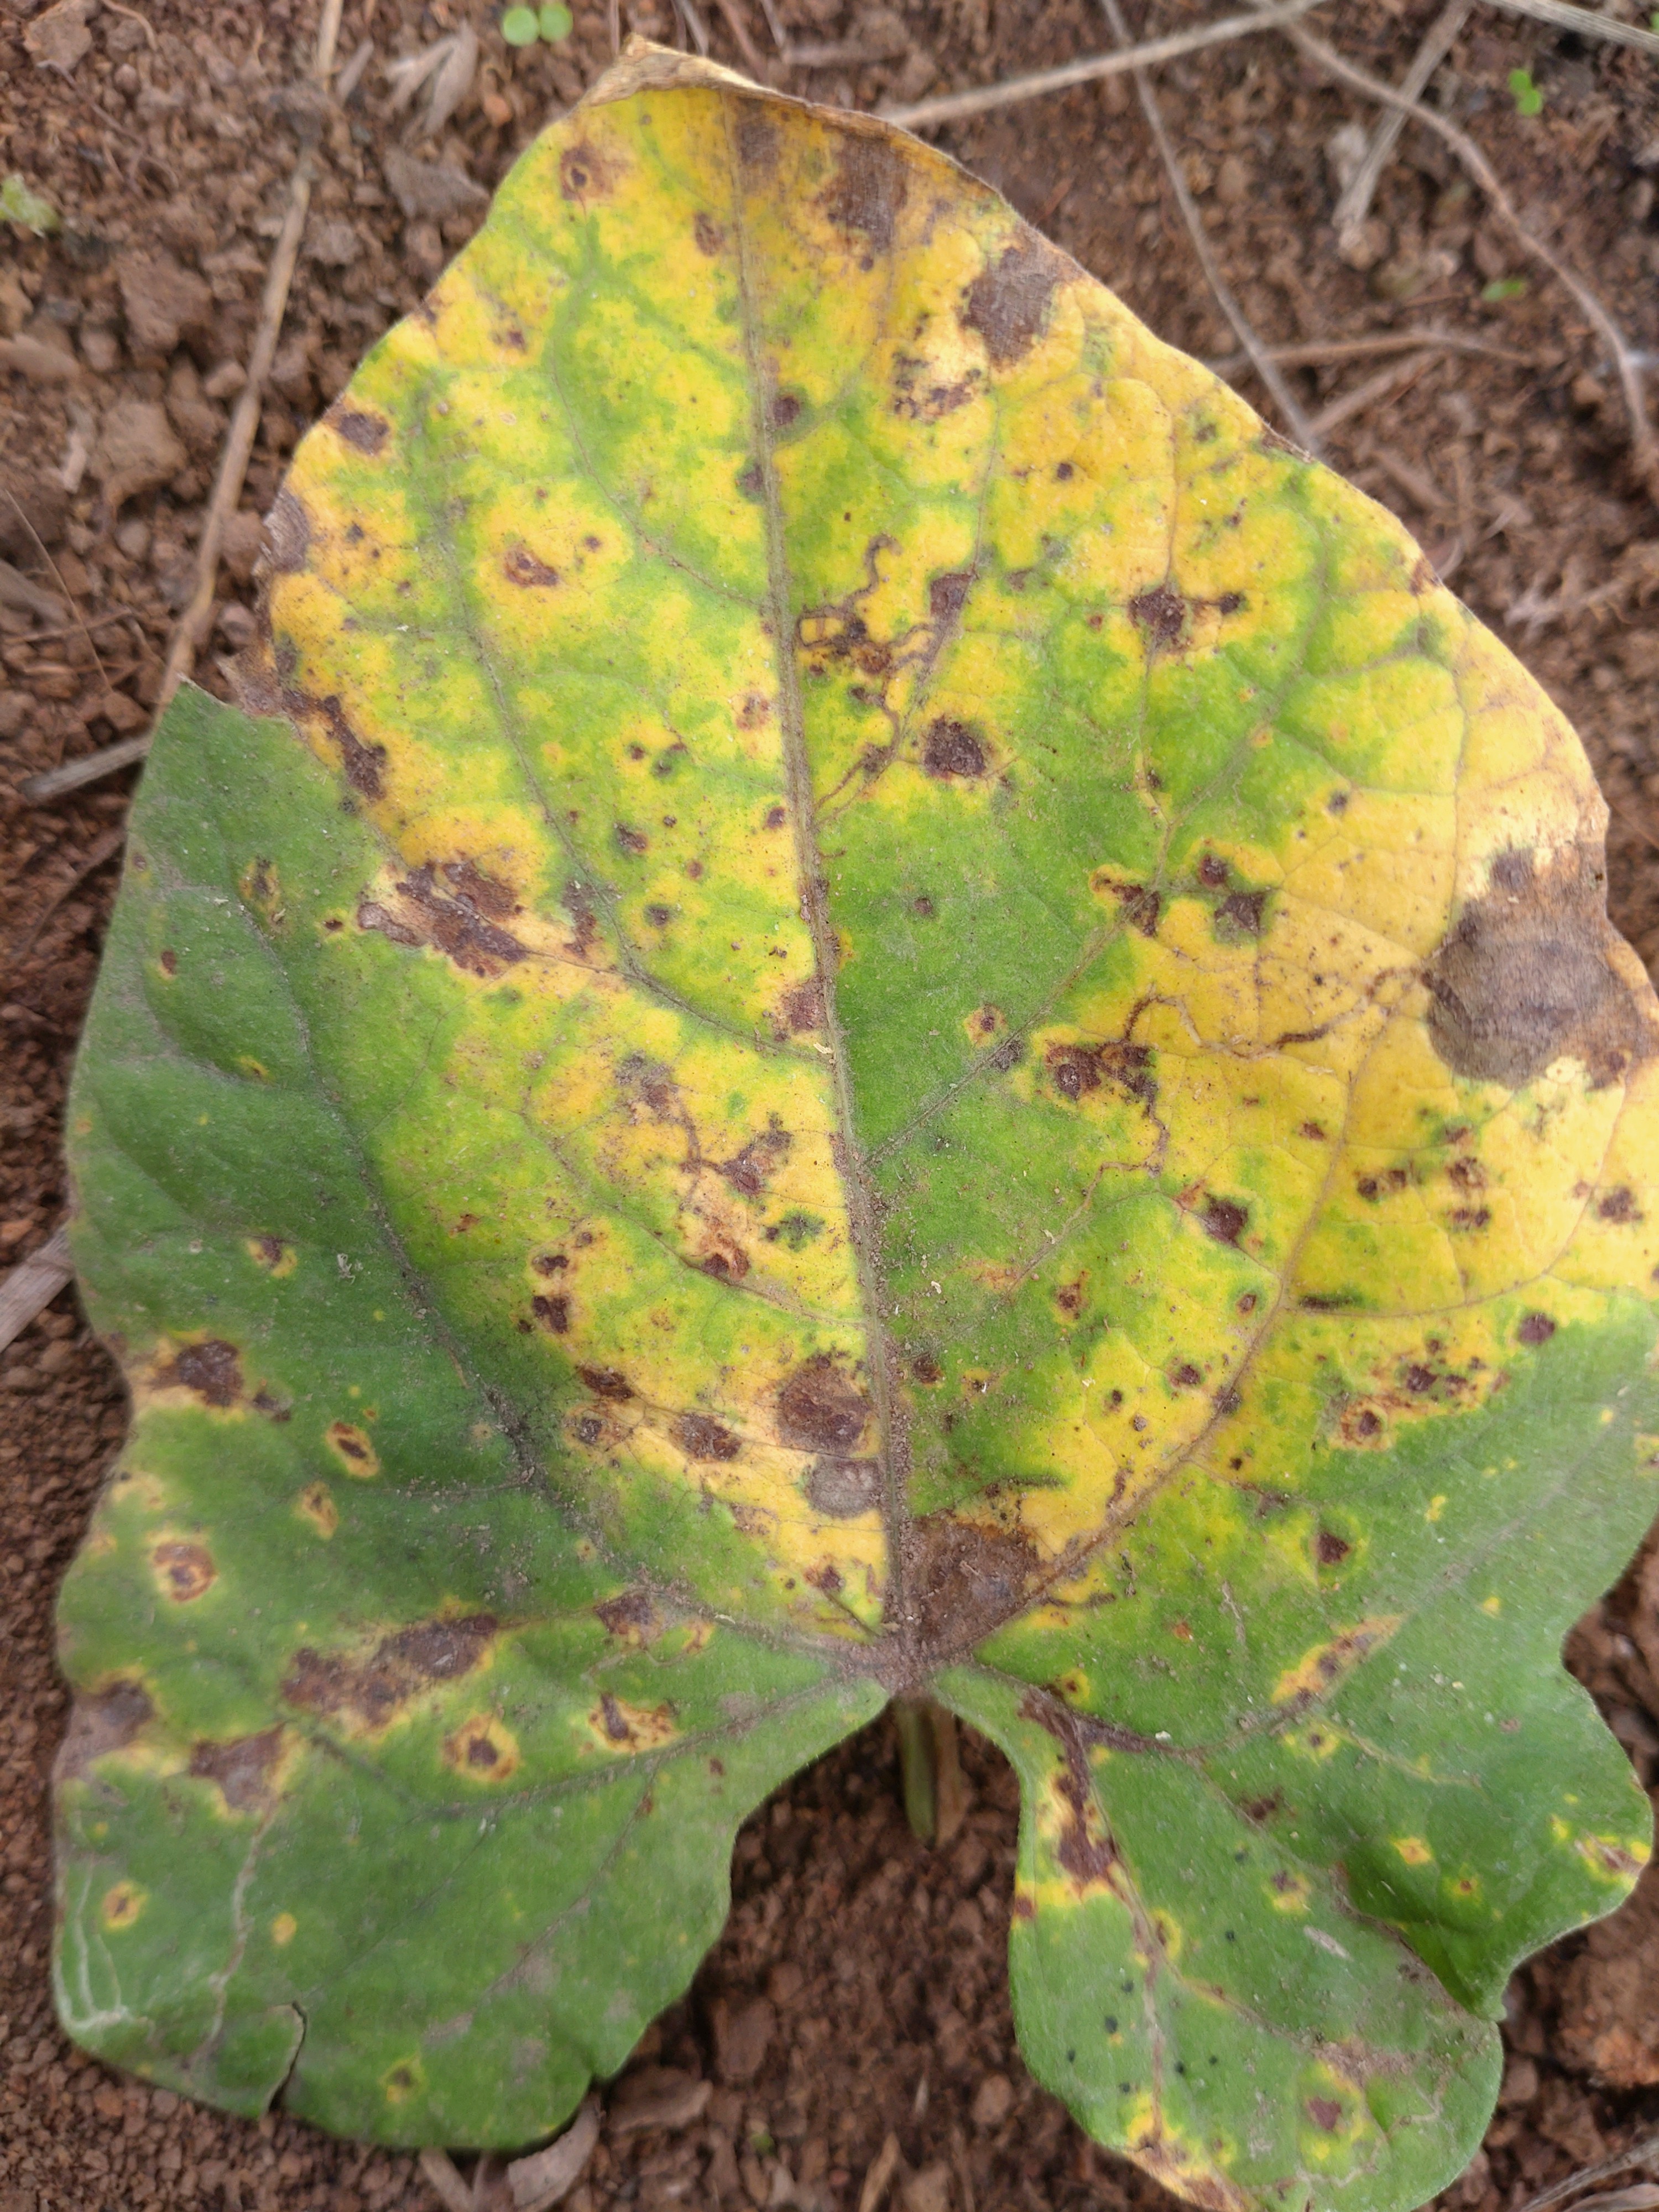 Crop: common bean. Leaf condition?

rust
